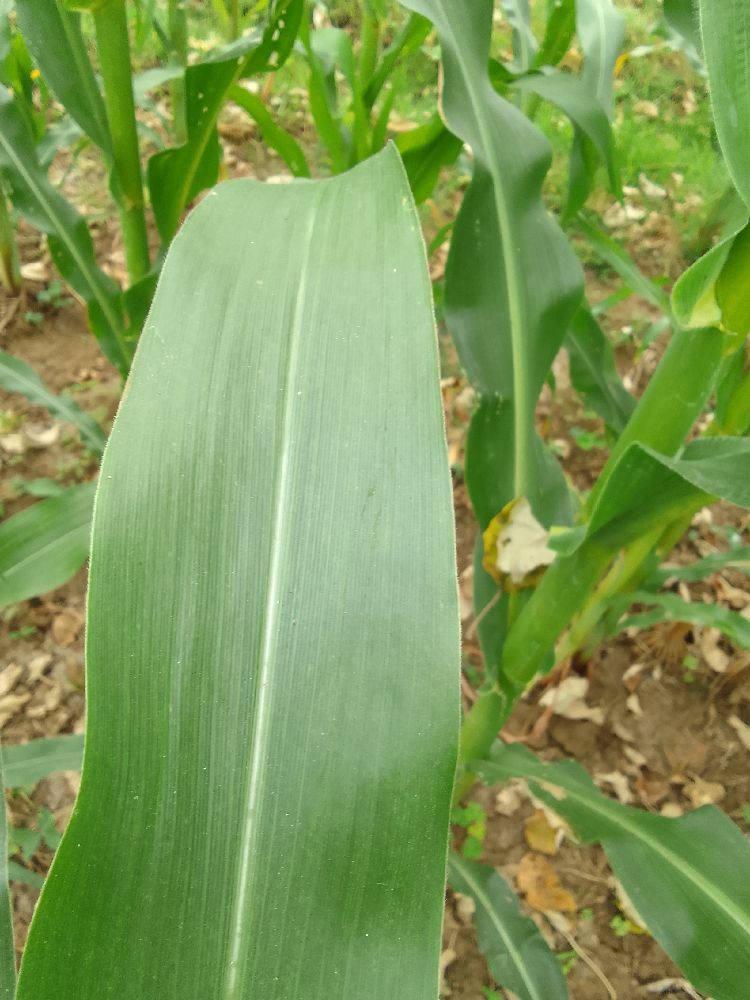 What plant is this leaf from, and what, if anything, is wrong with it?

maize, healthy
